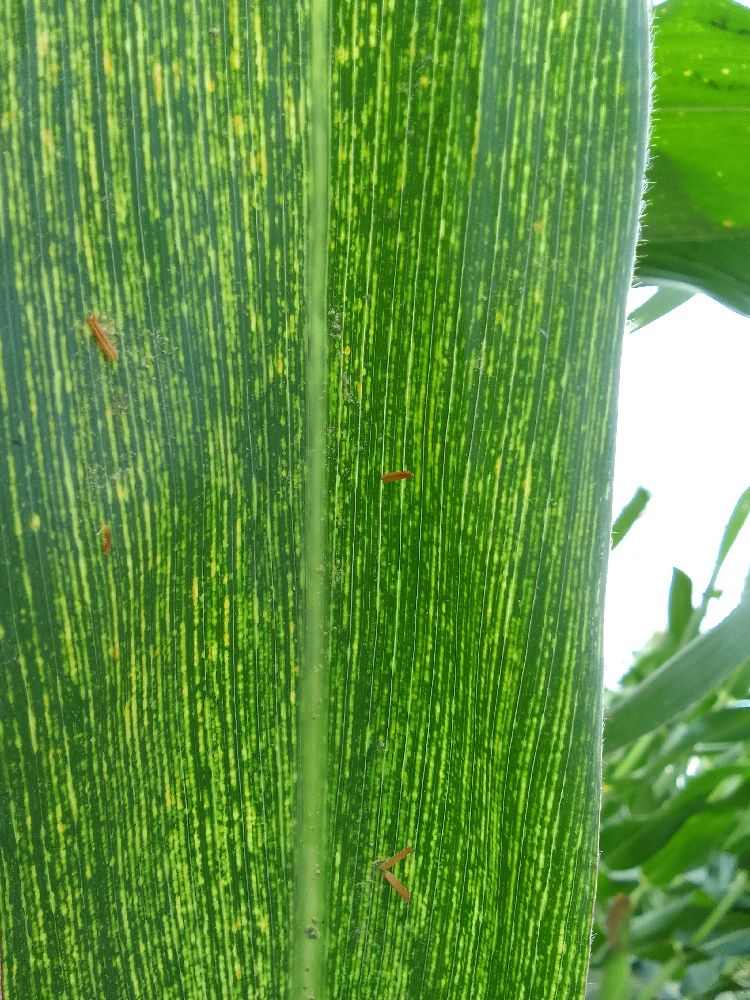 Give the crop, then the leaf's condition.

maize, maize streak virus
